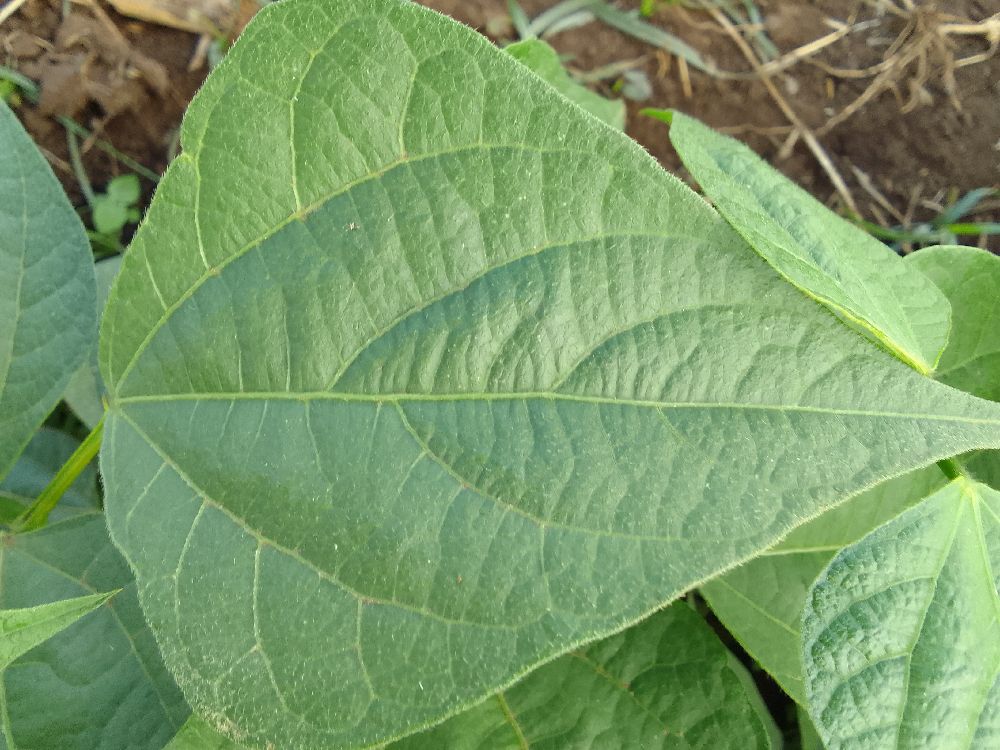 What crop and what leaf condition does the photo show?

common bean, healthy
